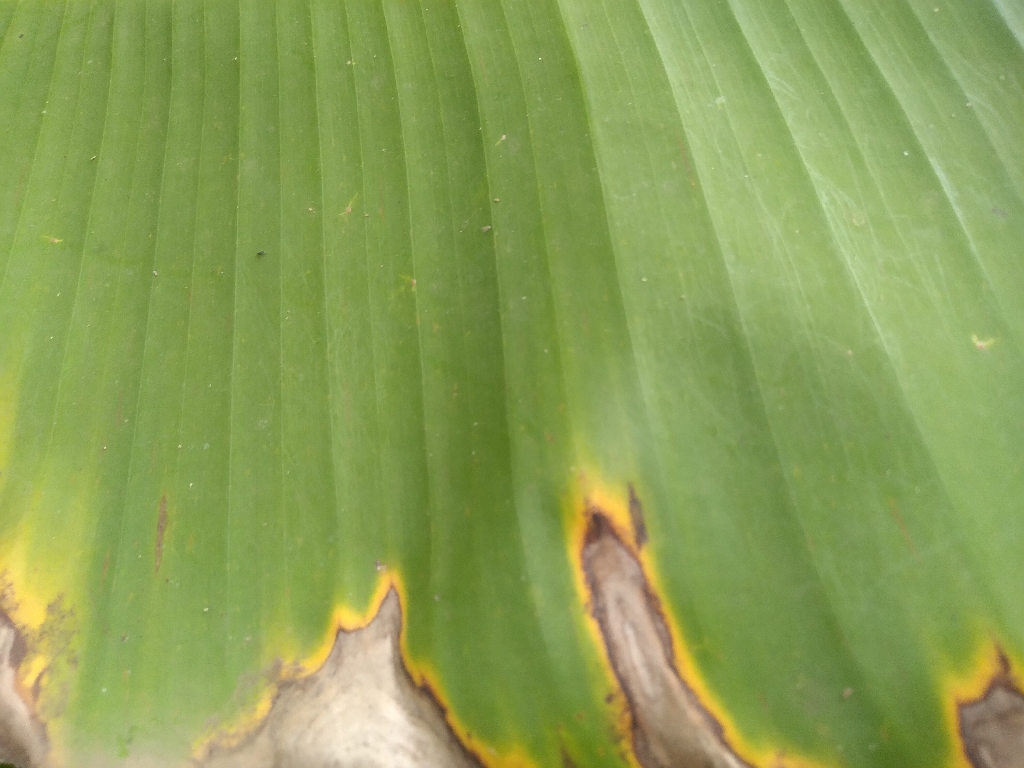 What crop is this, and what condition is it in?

banana, black sigatoka
